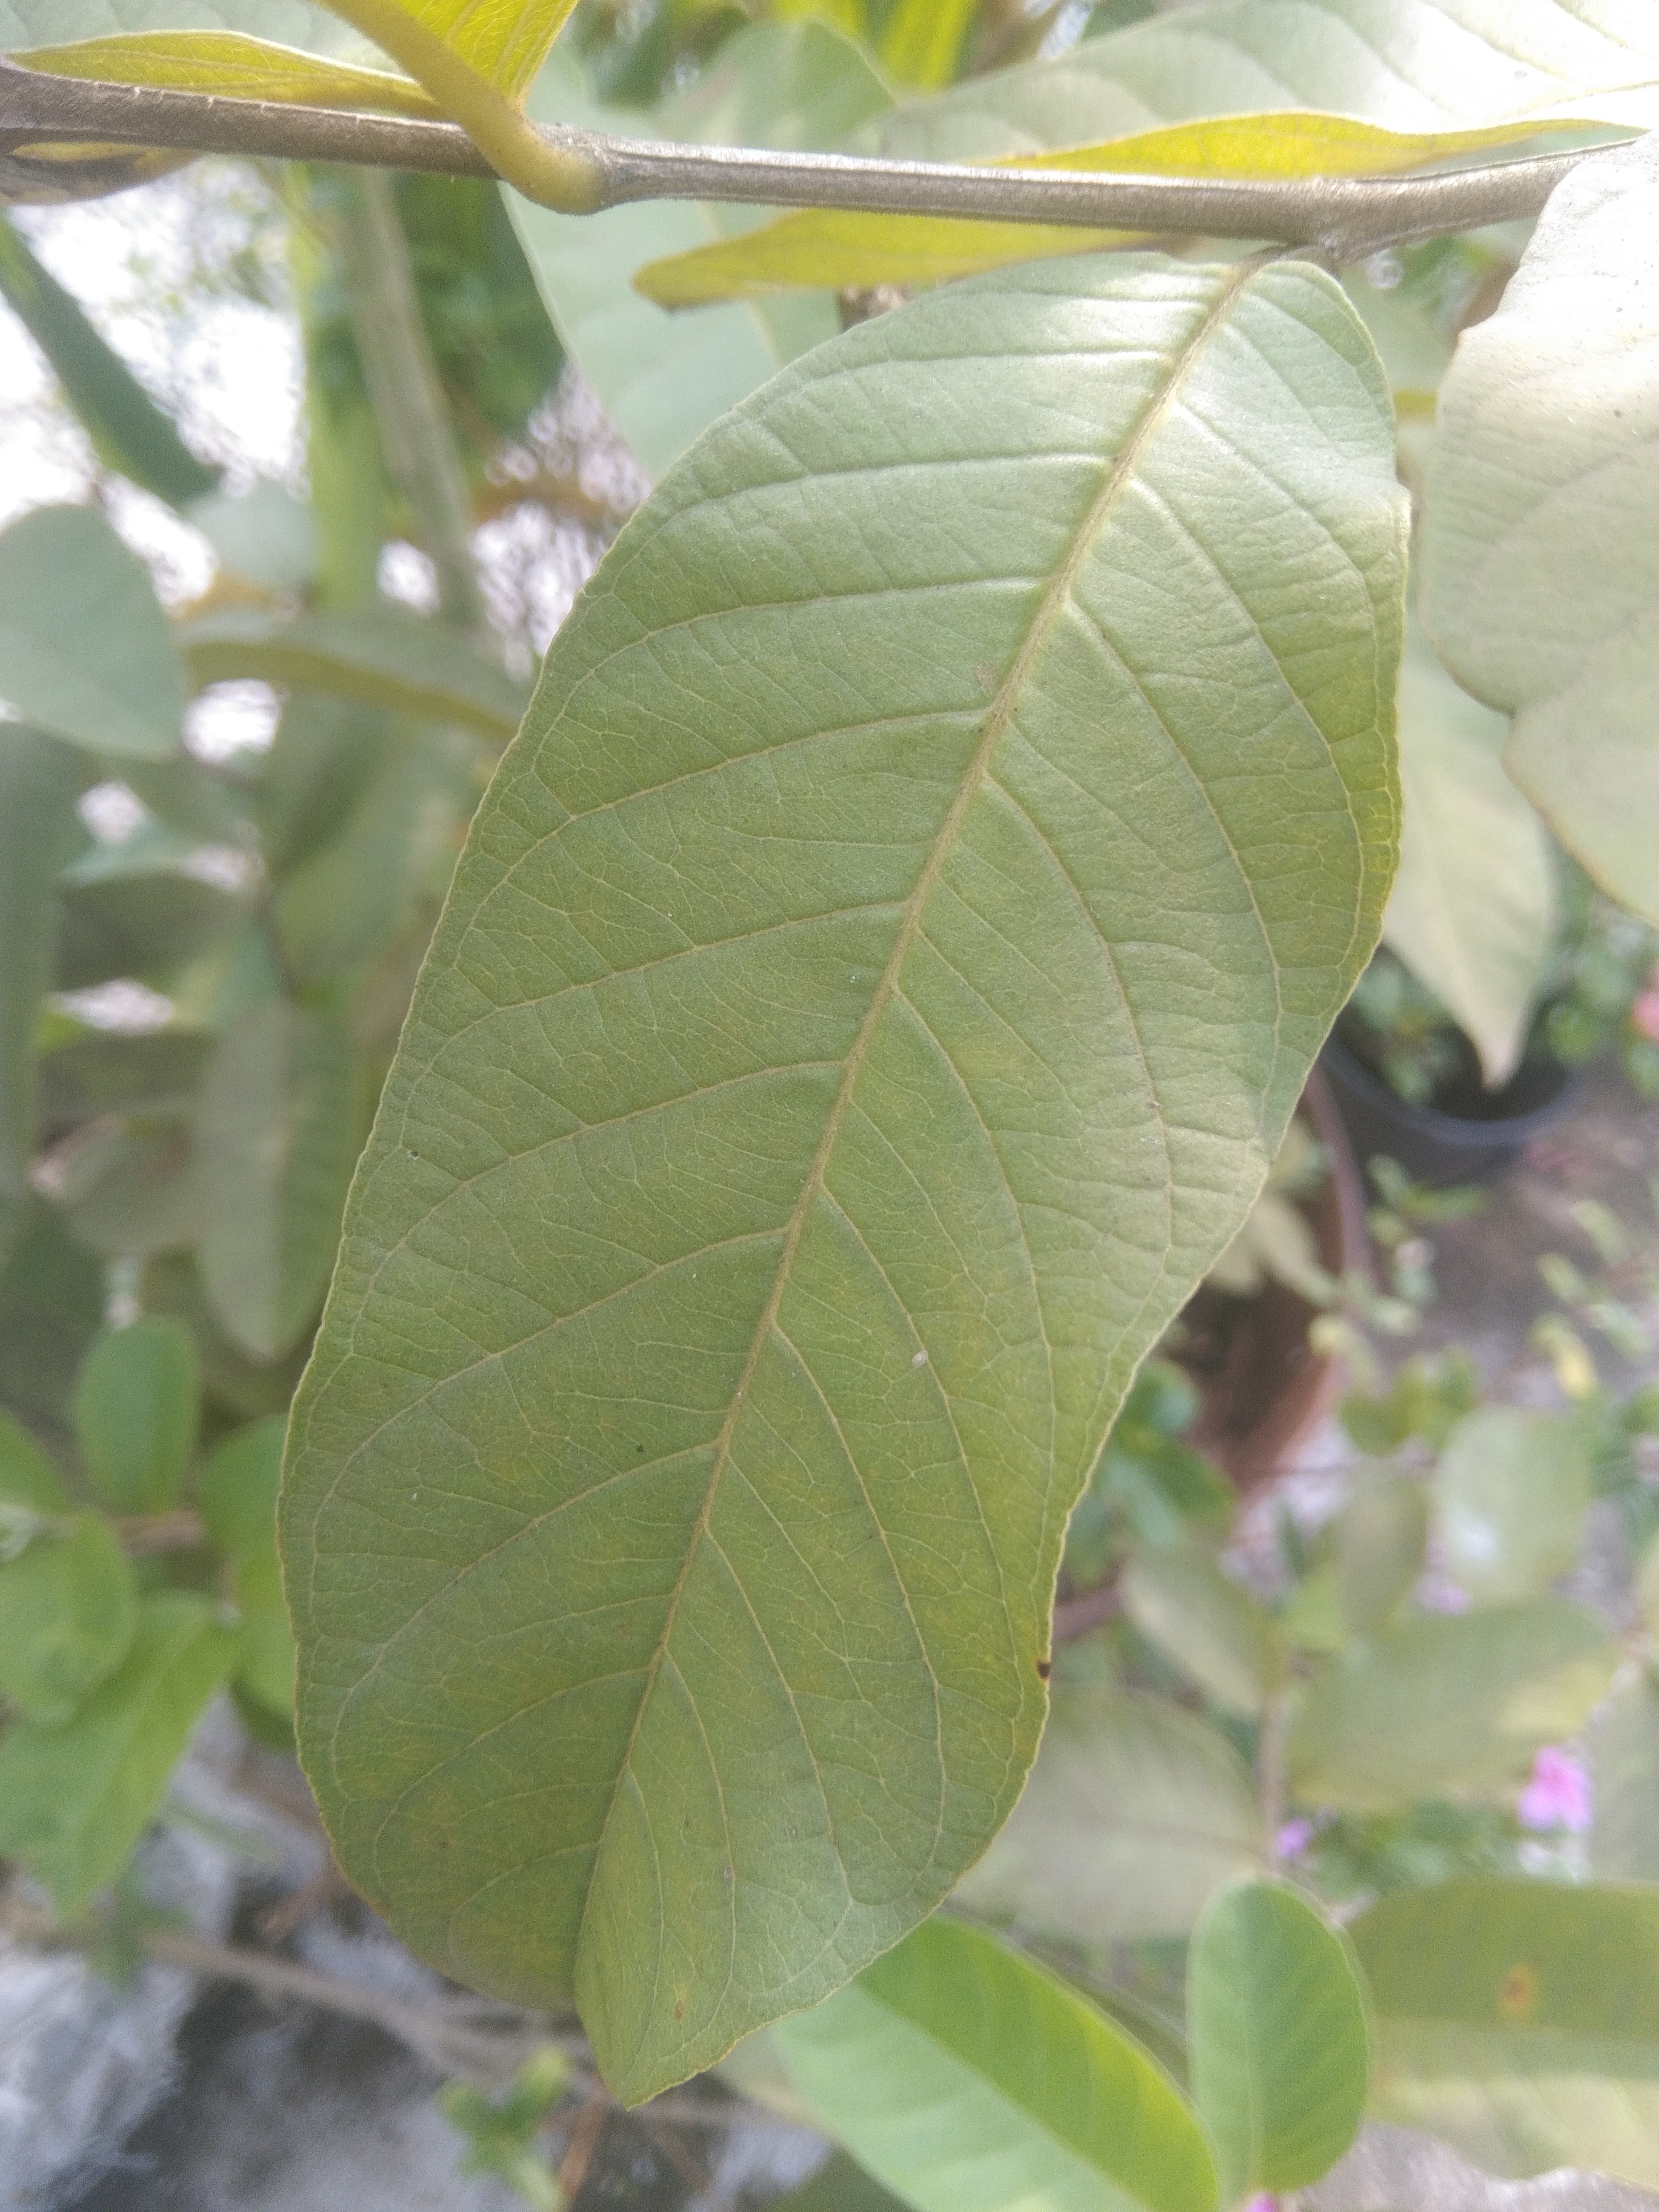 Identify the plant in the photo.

guava
